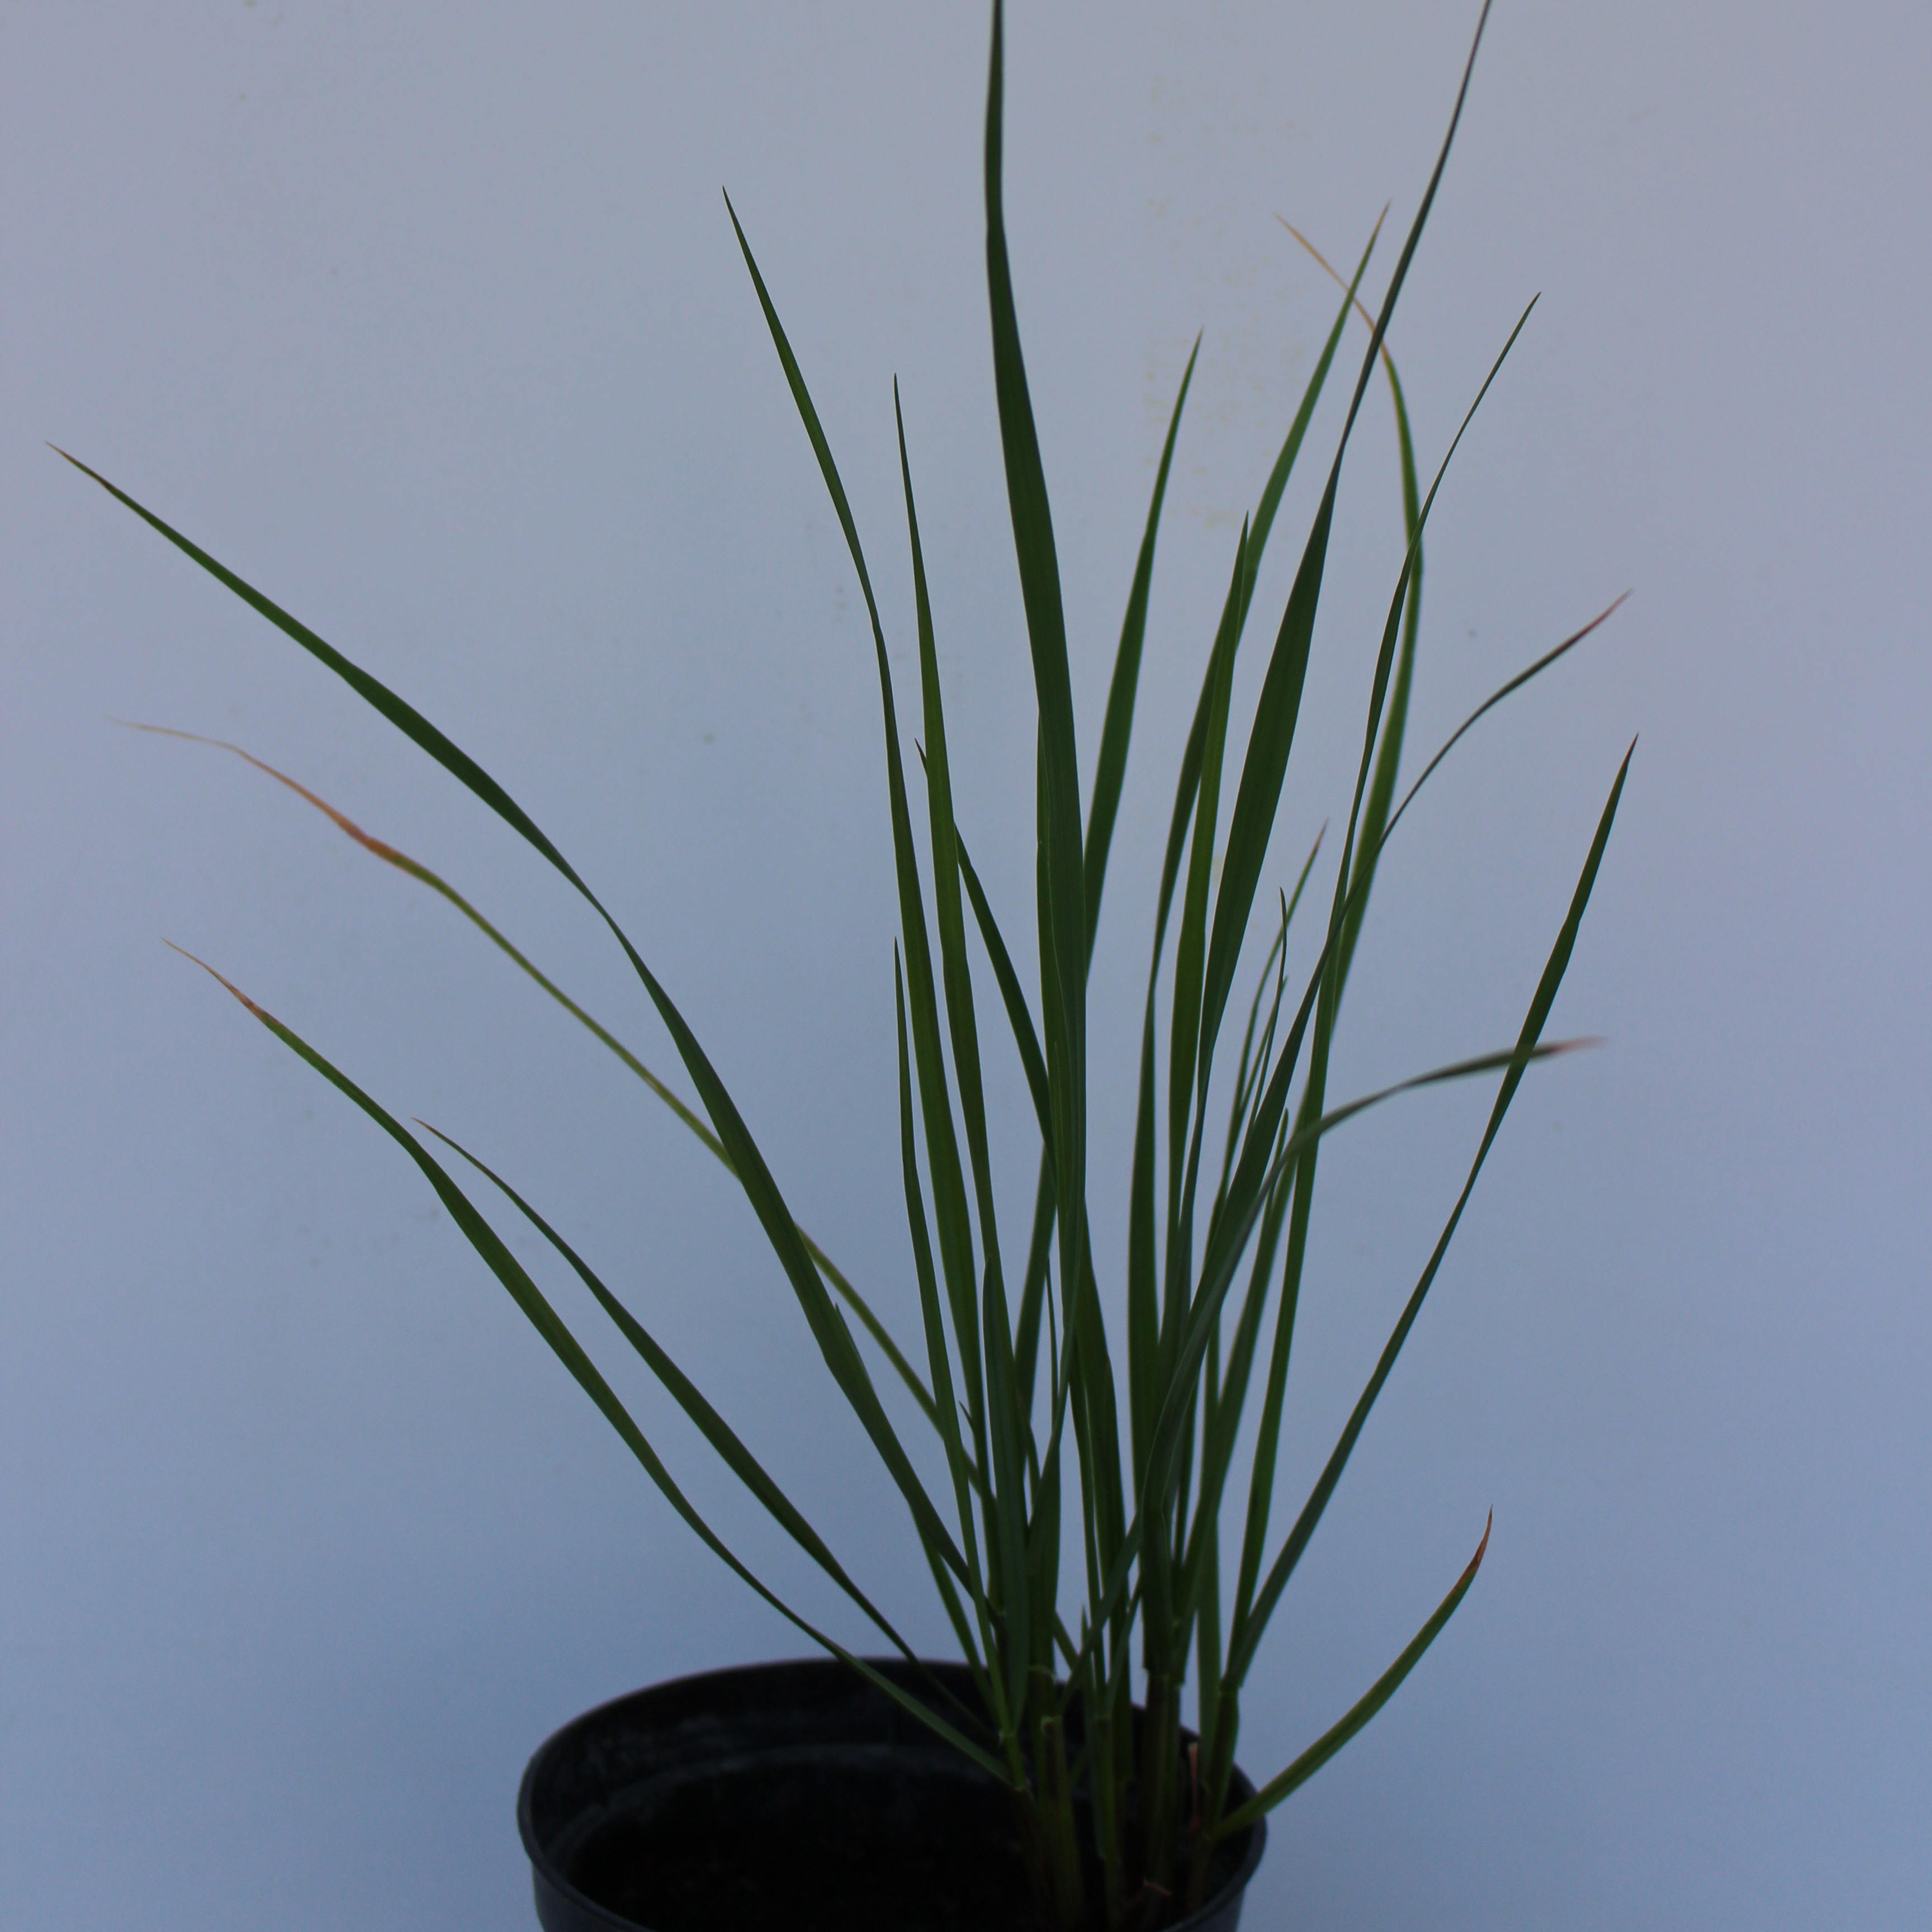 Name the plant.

Lolium multiflorum
